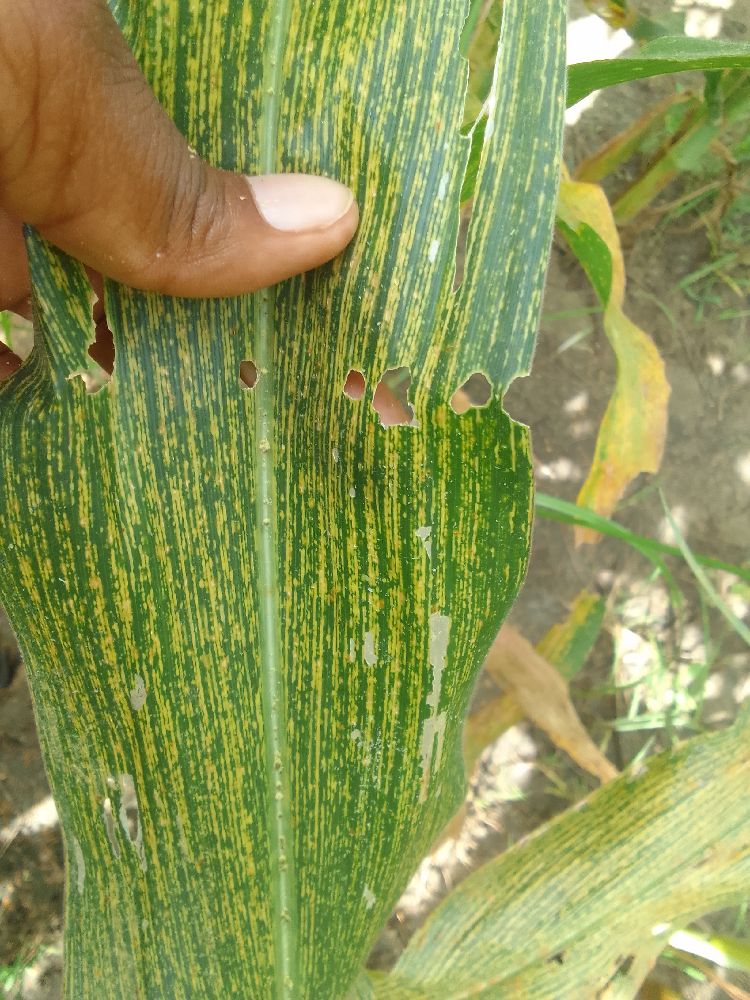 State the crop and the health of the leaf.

maize, maize streak virus
